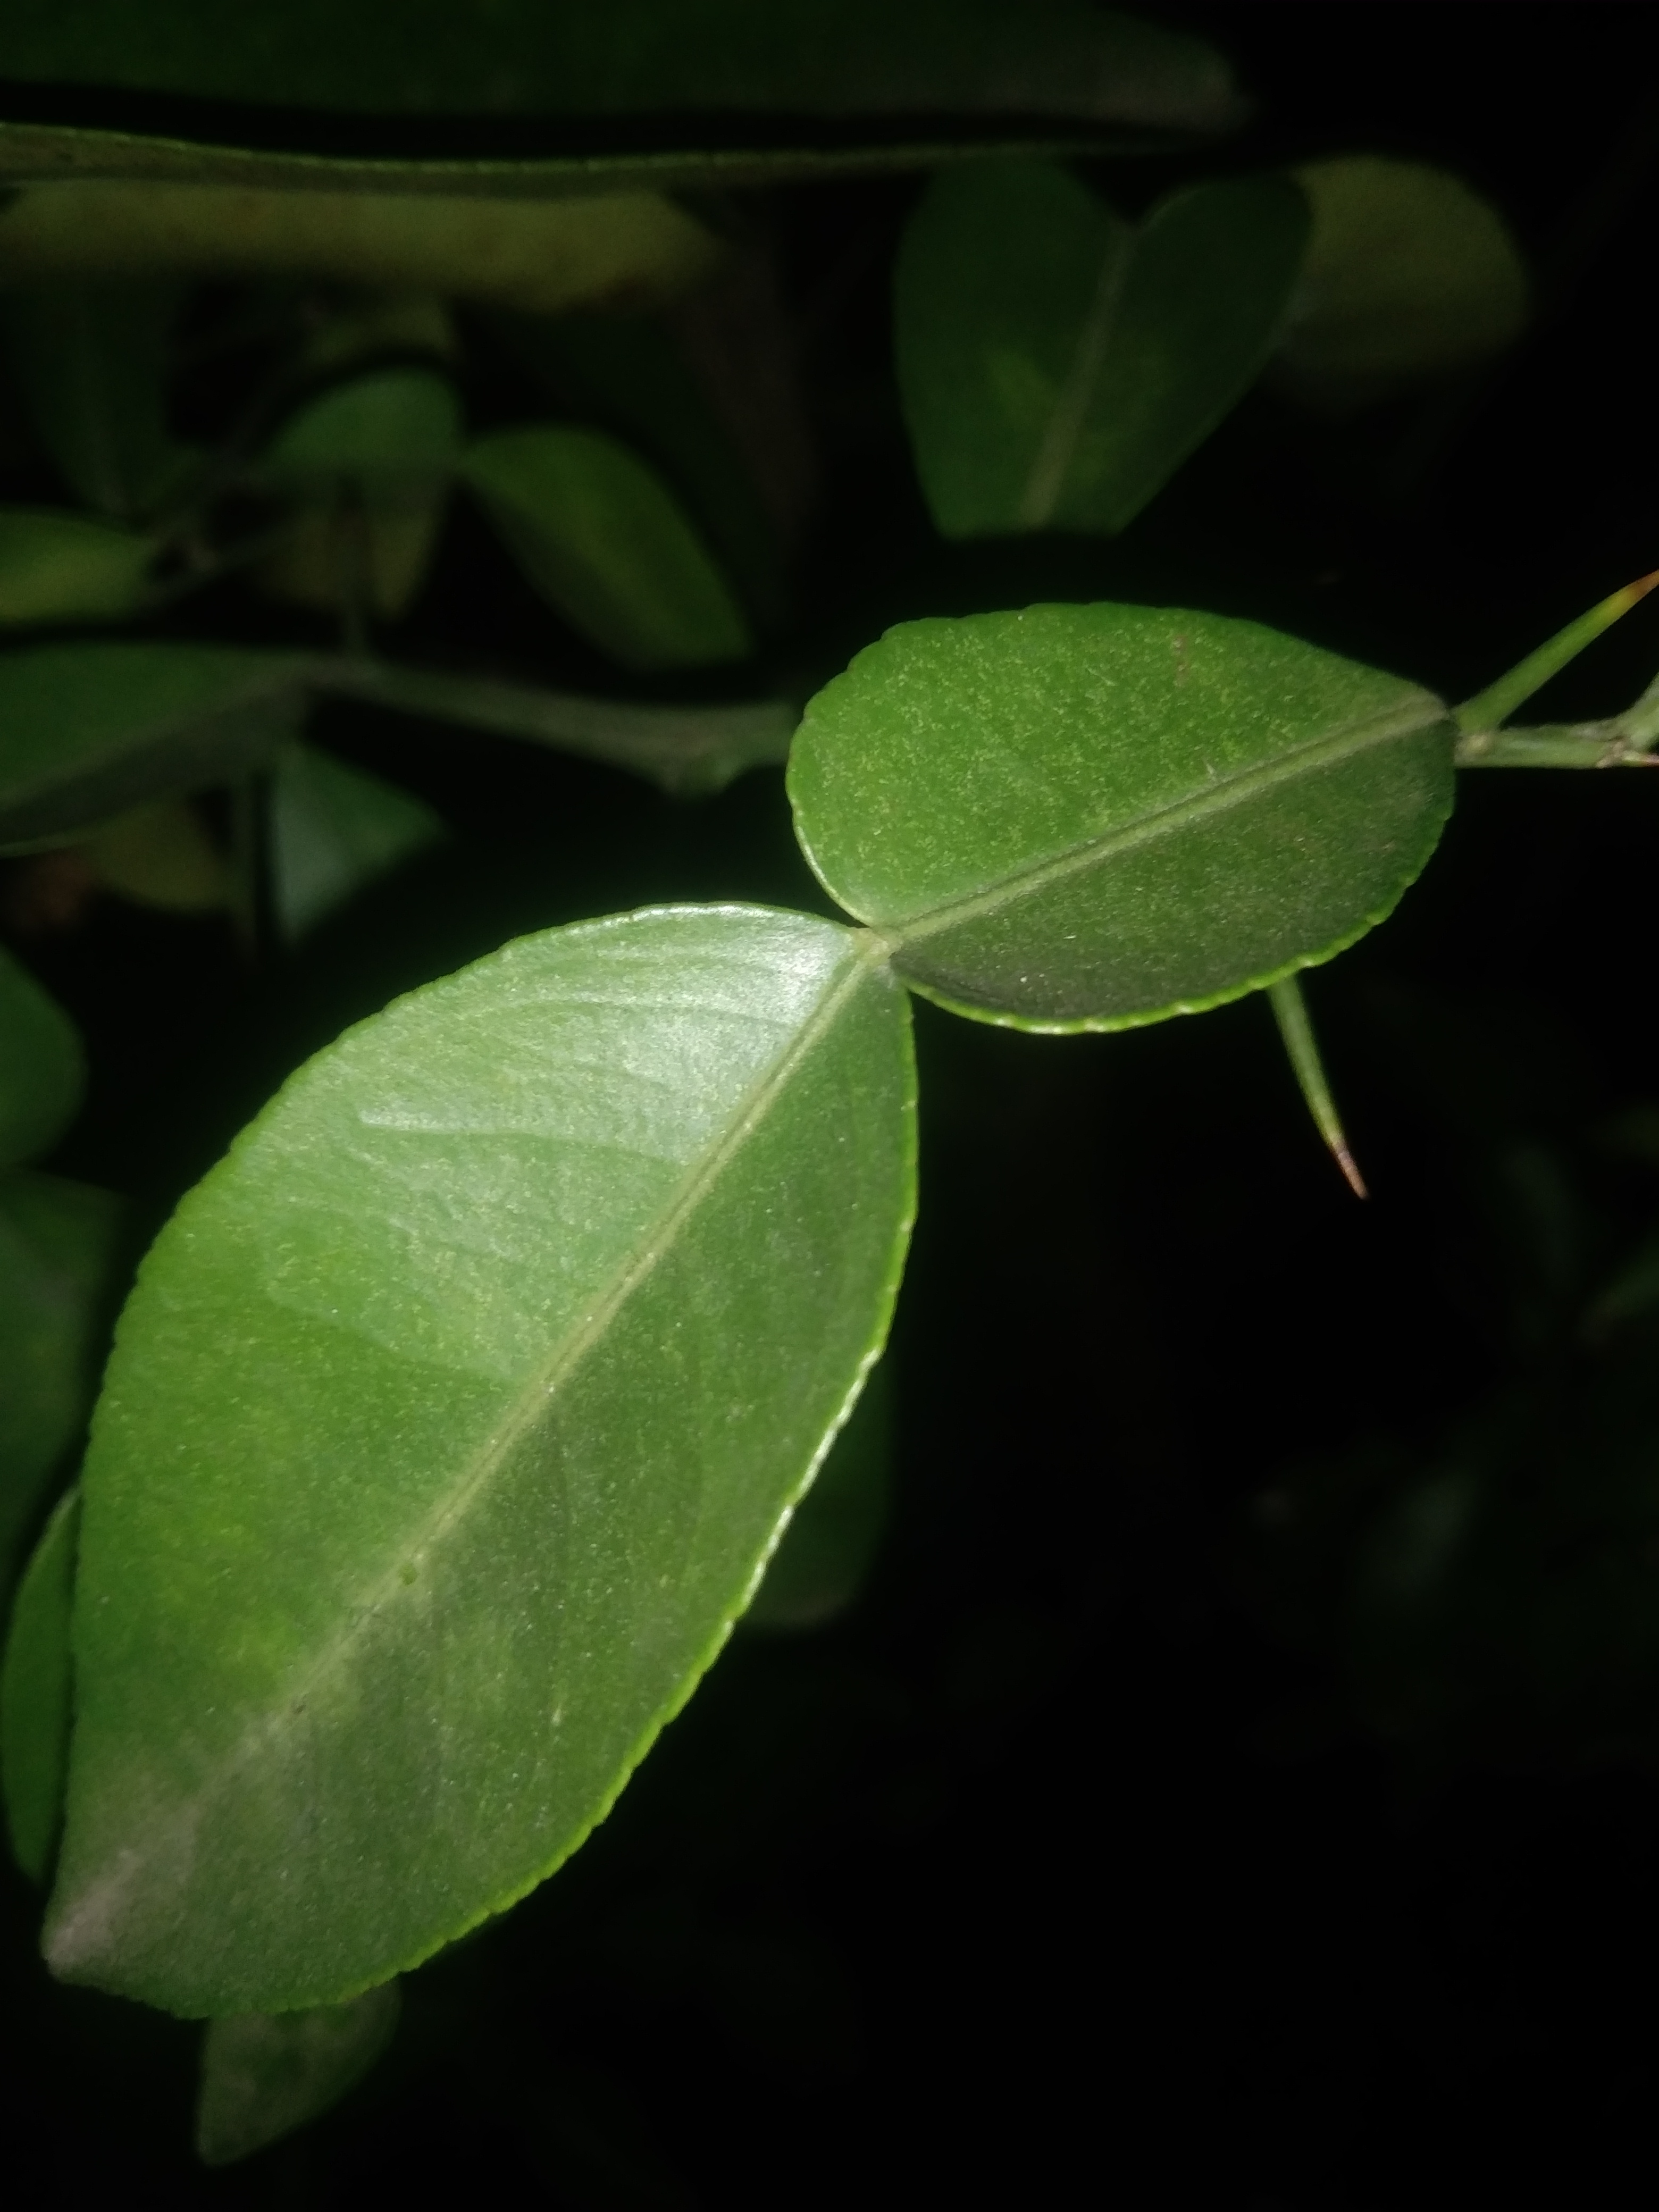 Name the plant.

lemon
